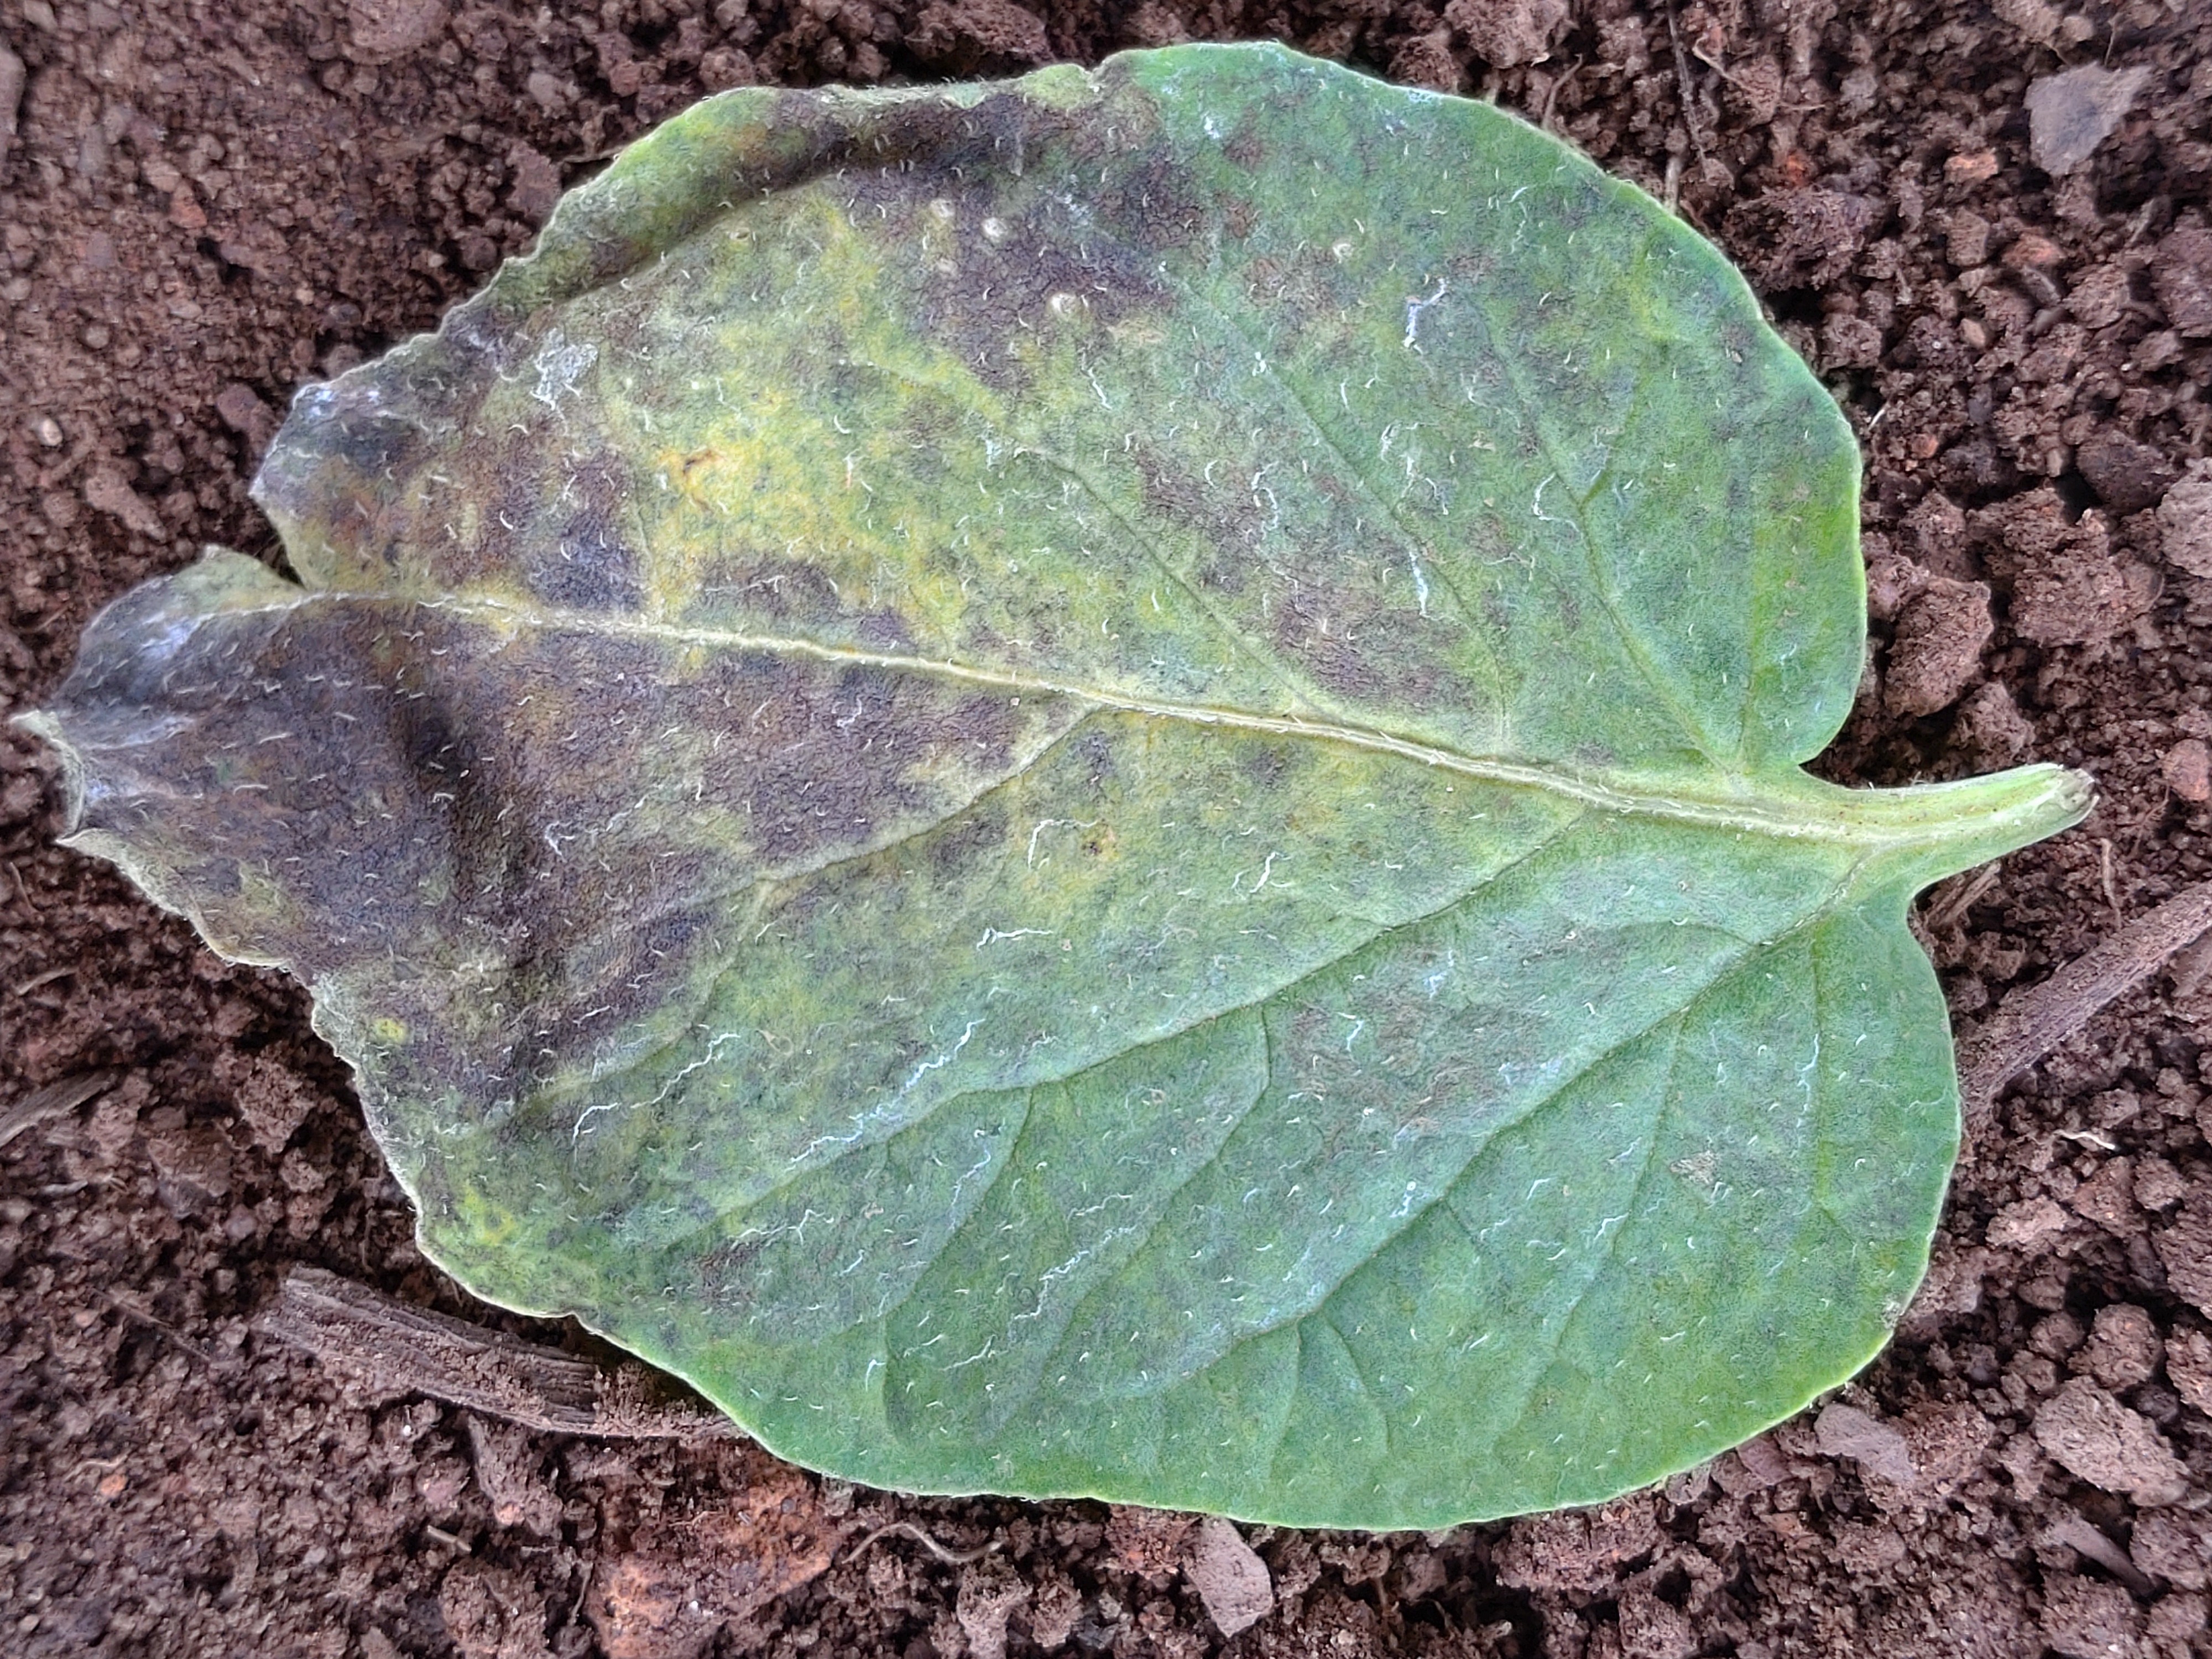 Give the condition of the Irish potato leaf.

late blight
